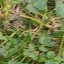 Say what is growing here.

unstructured weed
